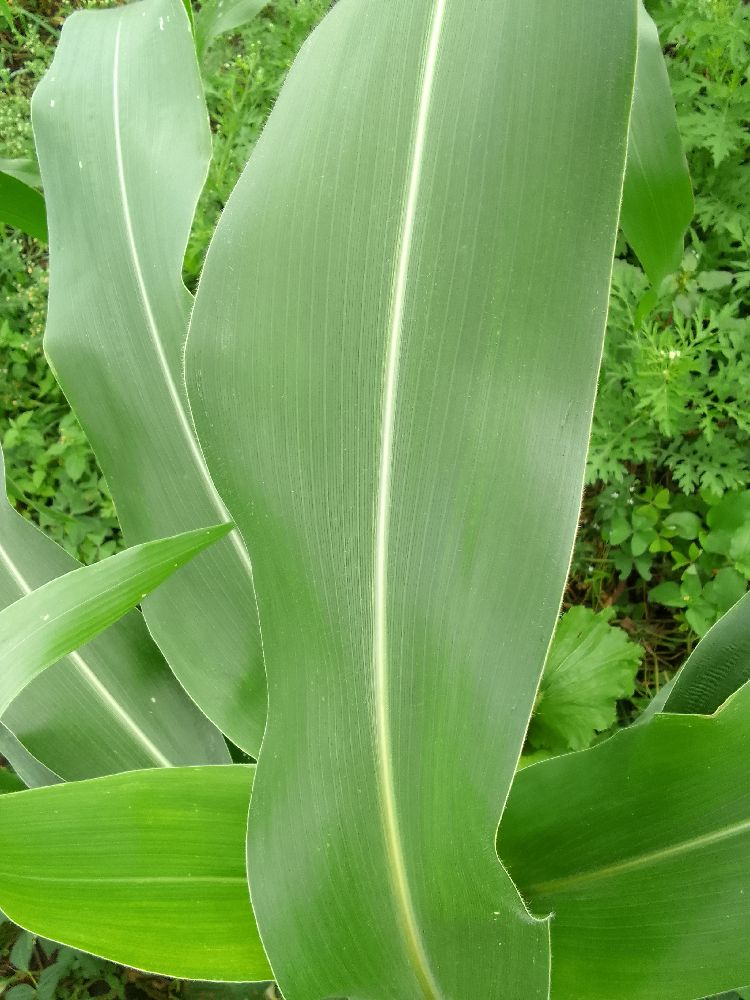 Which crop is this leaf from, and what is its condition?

maize, healthy
